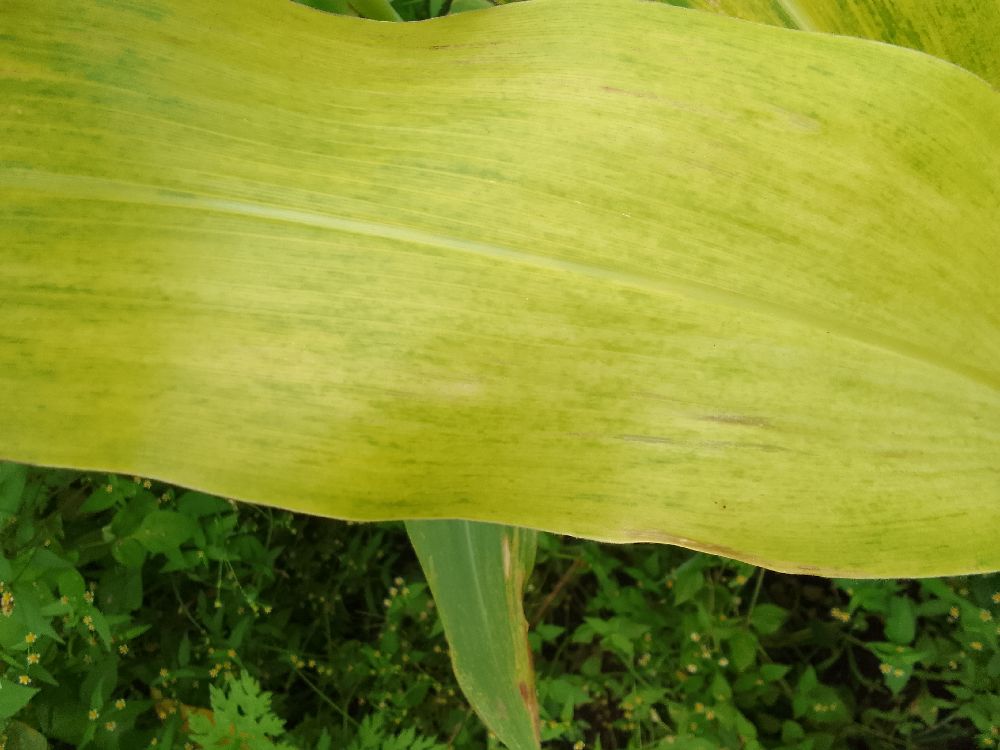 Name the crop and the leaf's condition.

maize, maize lethal necrosis
